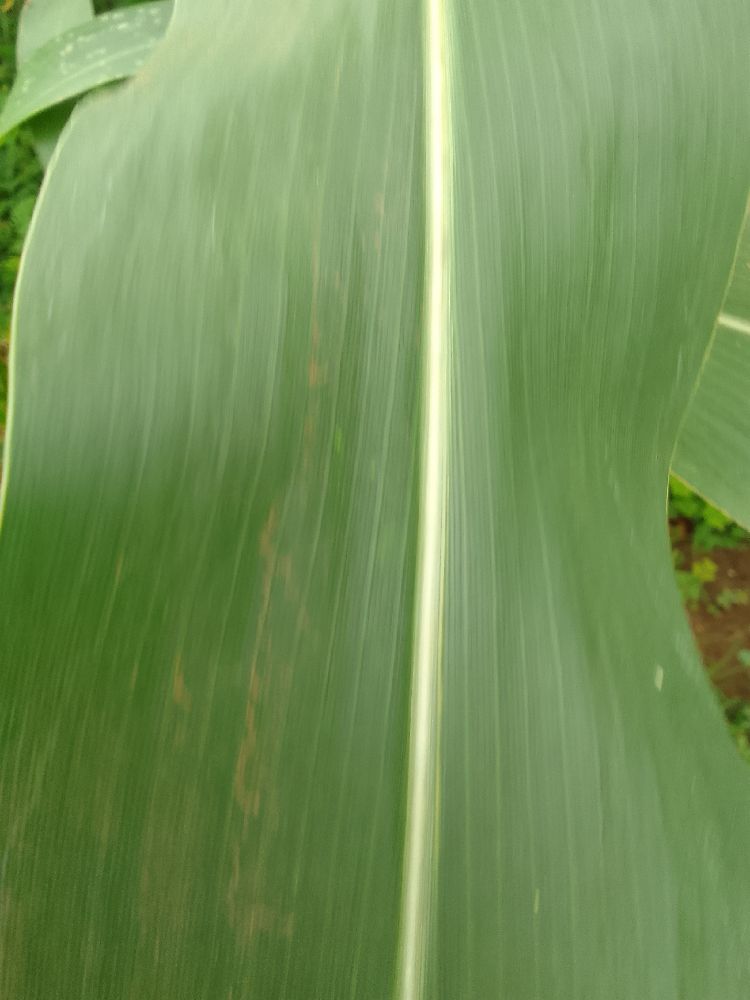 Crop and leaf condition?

maize, healthy
